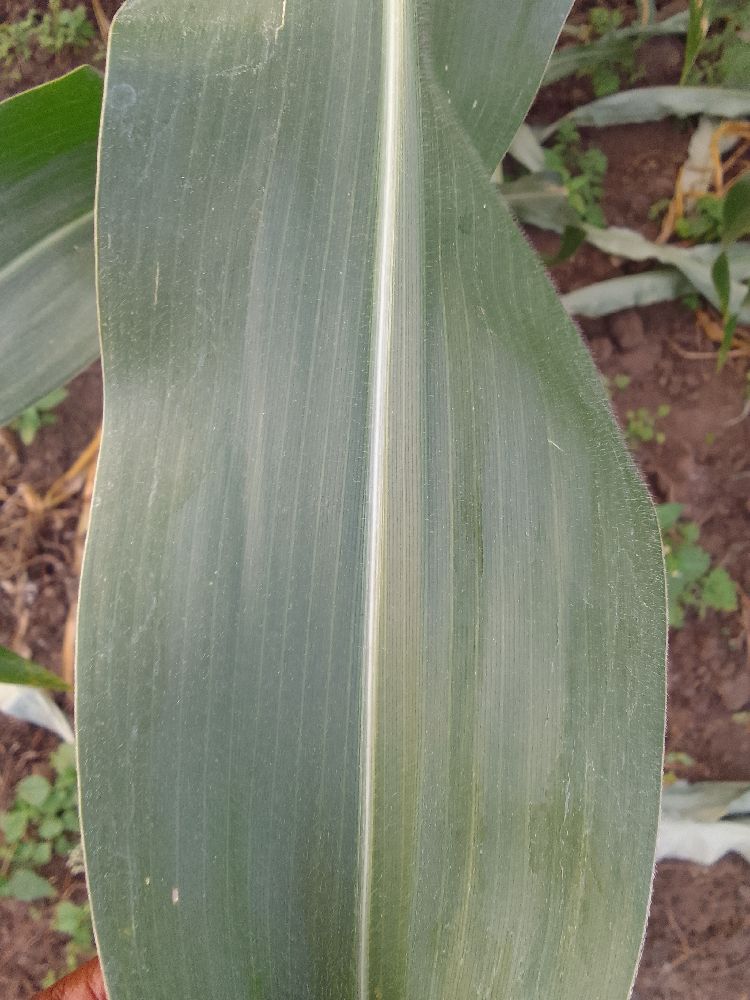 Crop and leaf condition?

maize, healthy
